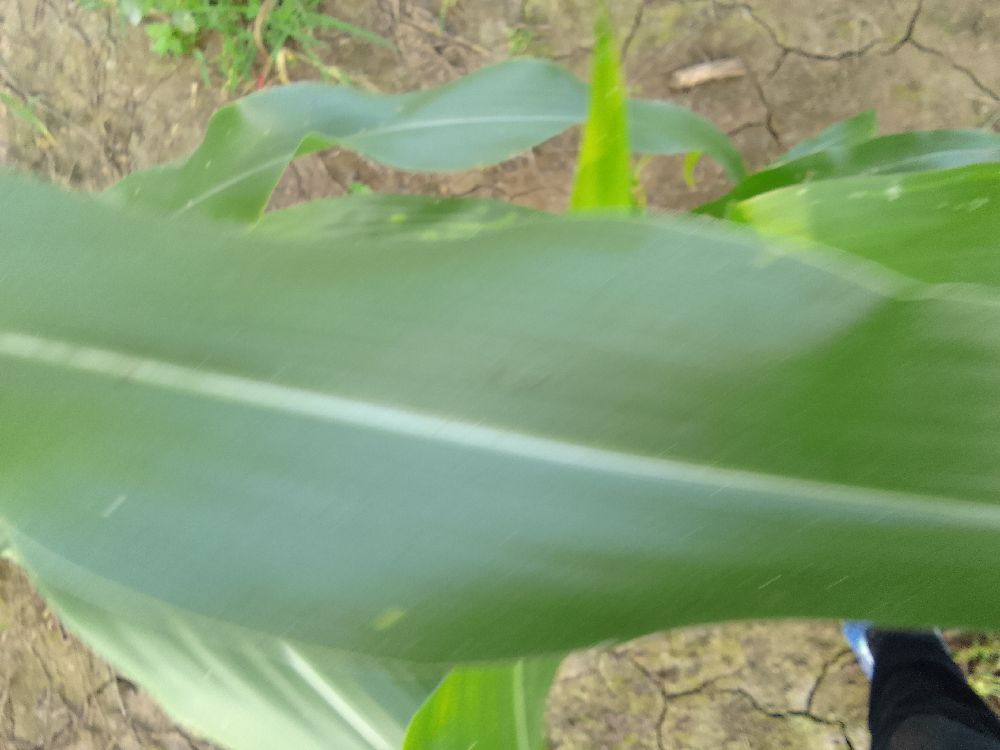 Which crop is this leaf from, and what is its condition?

maize, healthy
